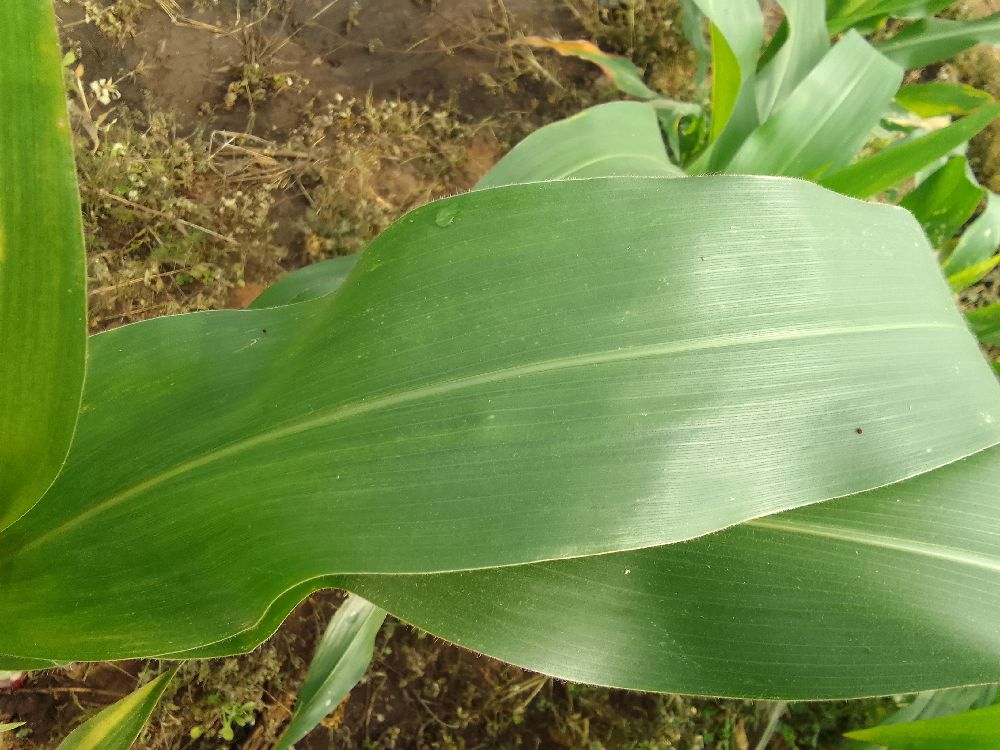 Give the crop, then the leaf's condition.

maize, healthy
